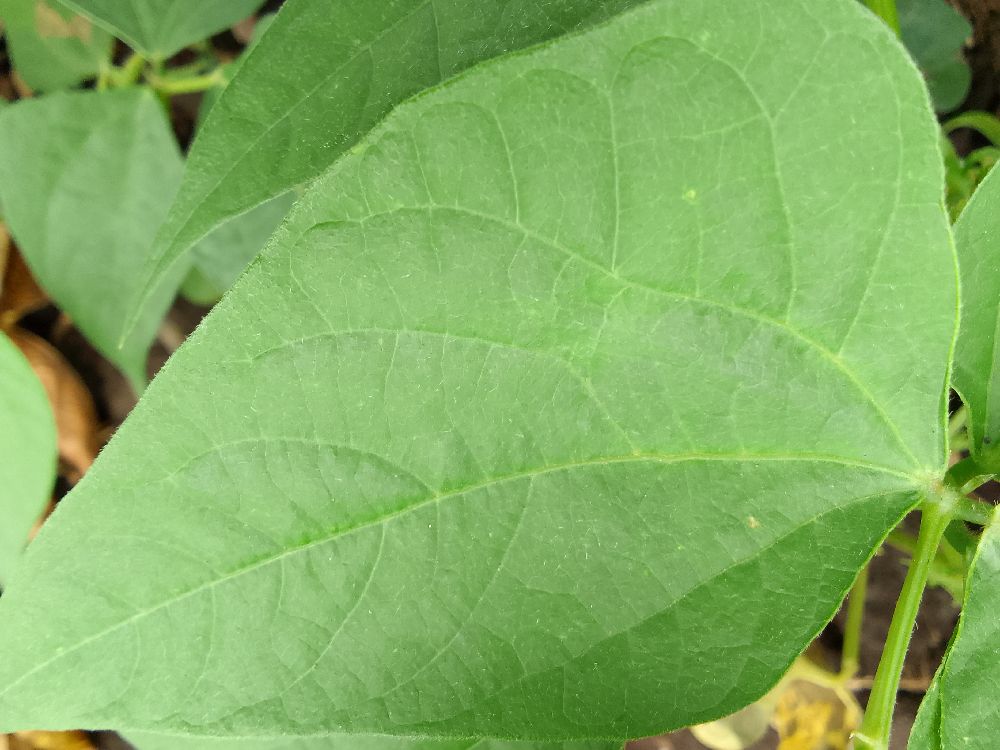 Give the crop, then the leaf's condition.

common bean, healthy
